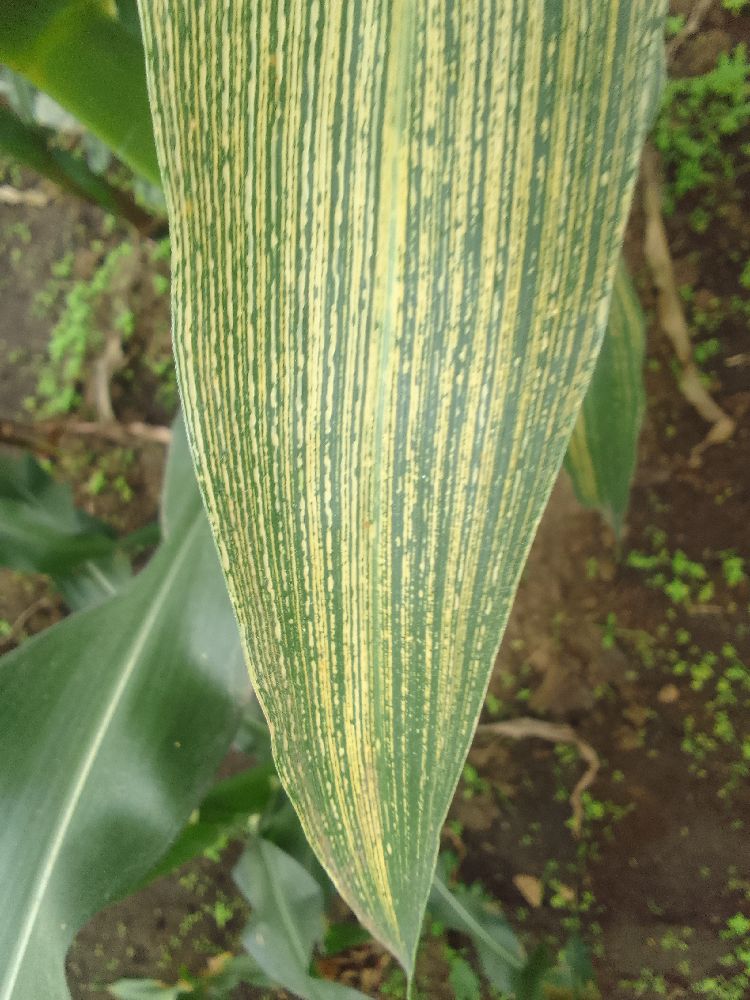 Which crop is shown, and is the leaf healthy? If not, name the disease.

maize, maize streak virus
